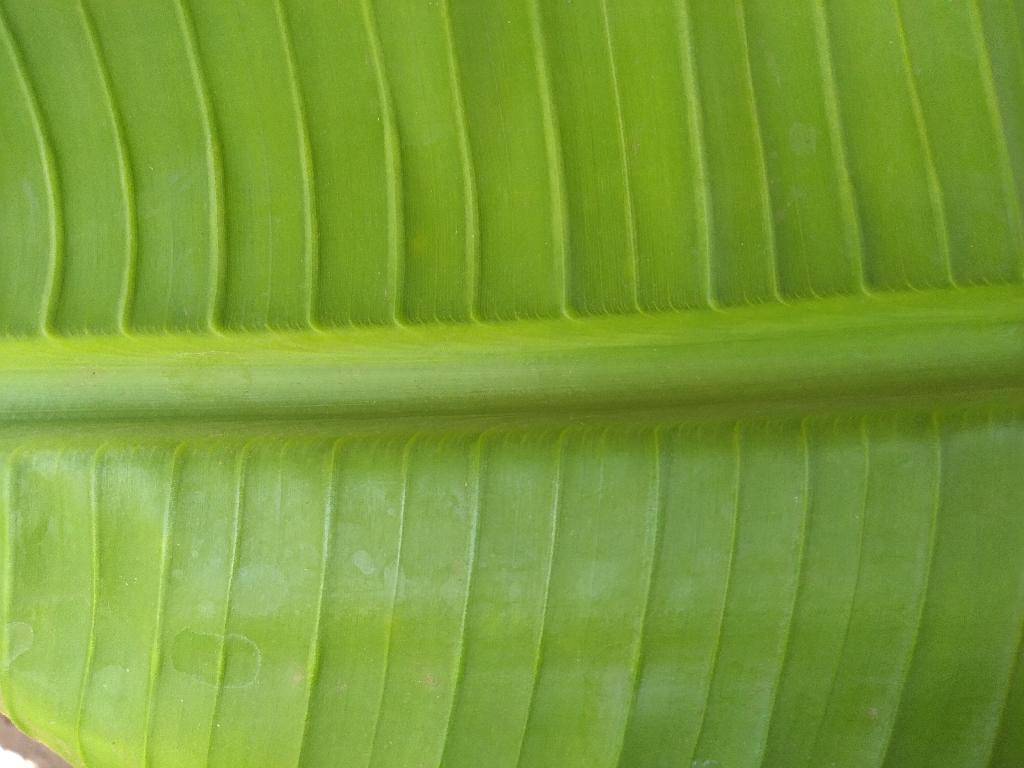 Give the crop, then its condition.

banana, healthy
